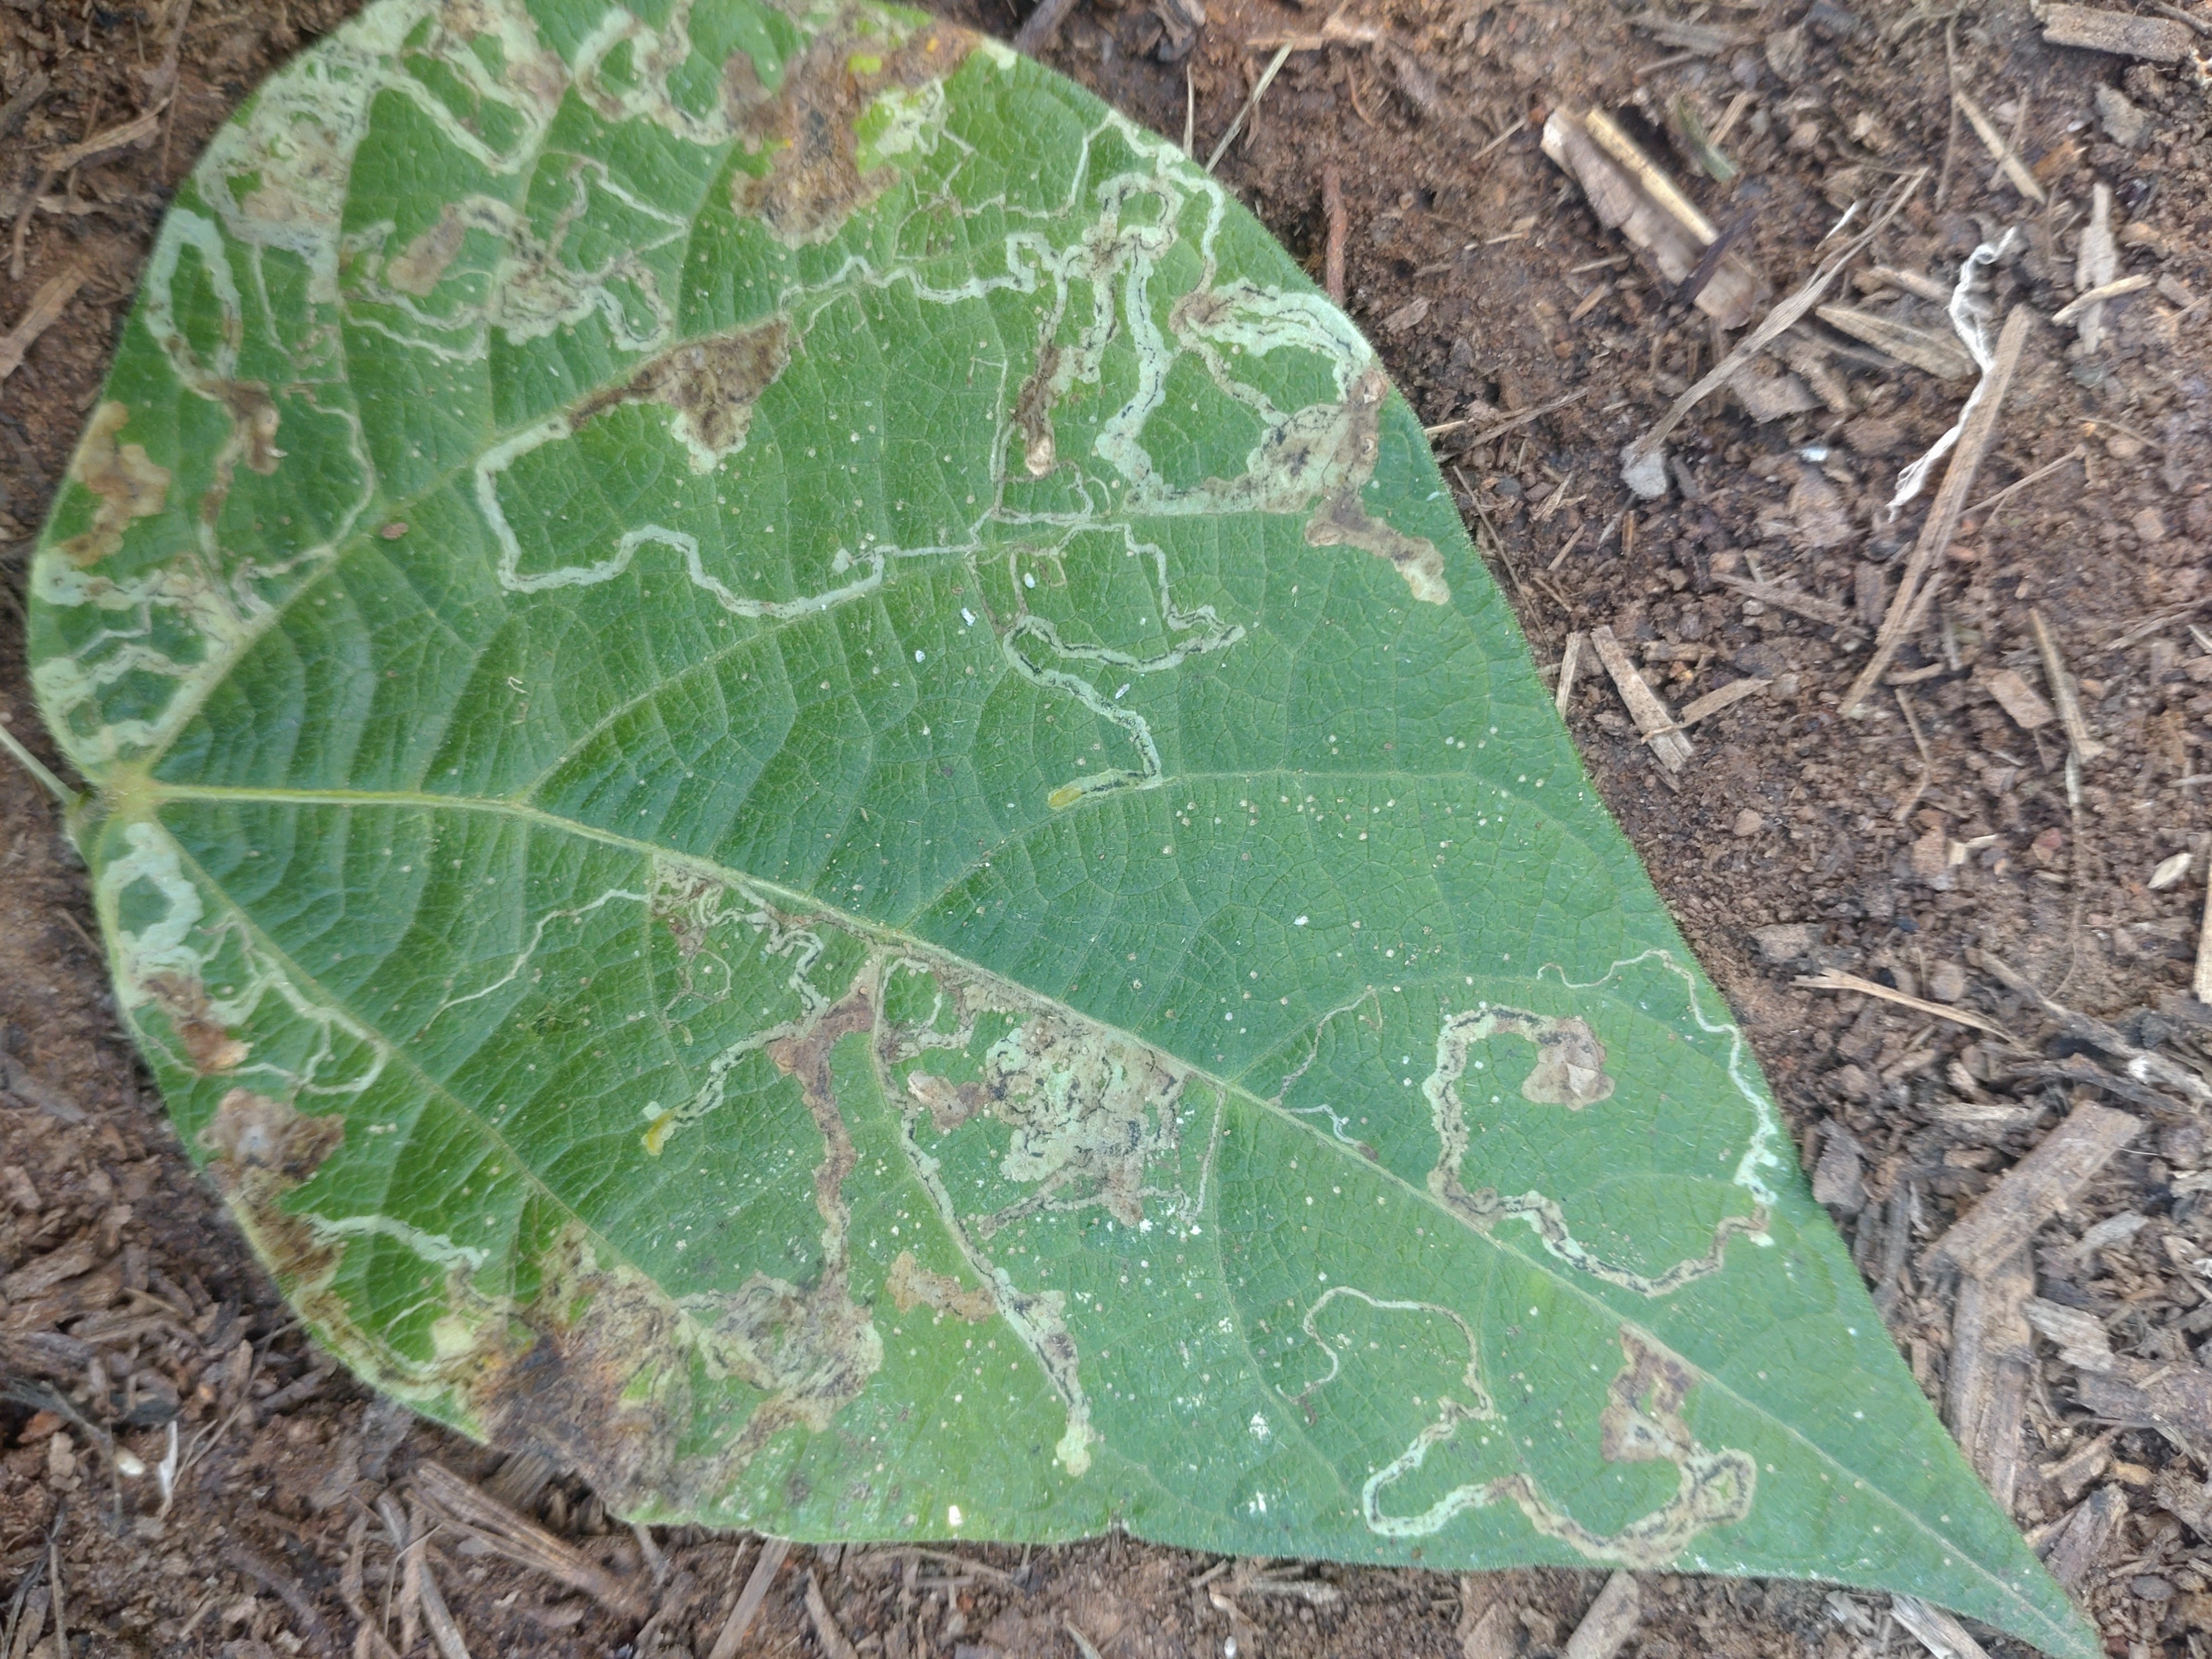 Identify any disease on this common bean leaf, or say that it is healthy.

anthracnose
